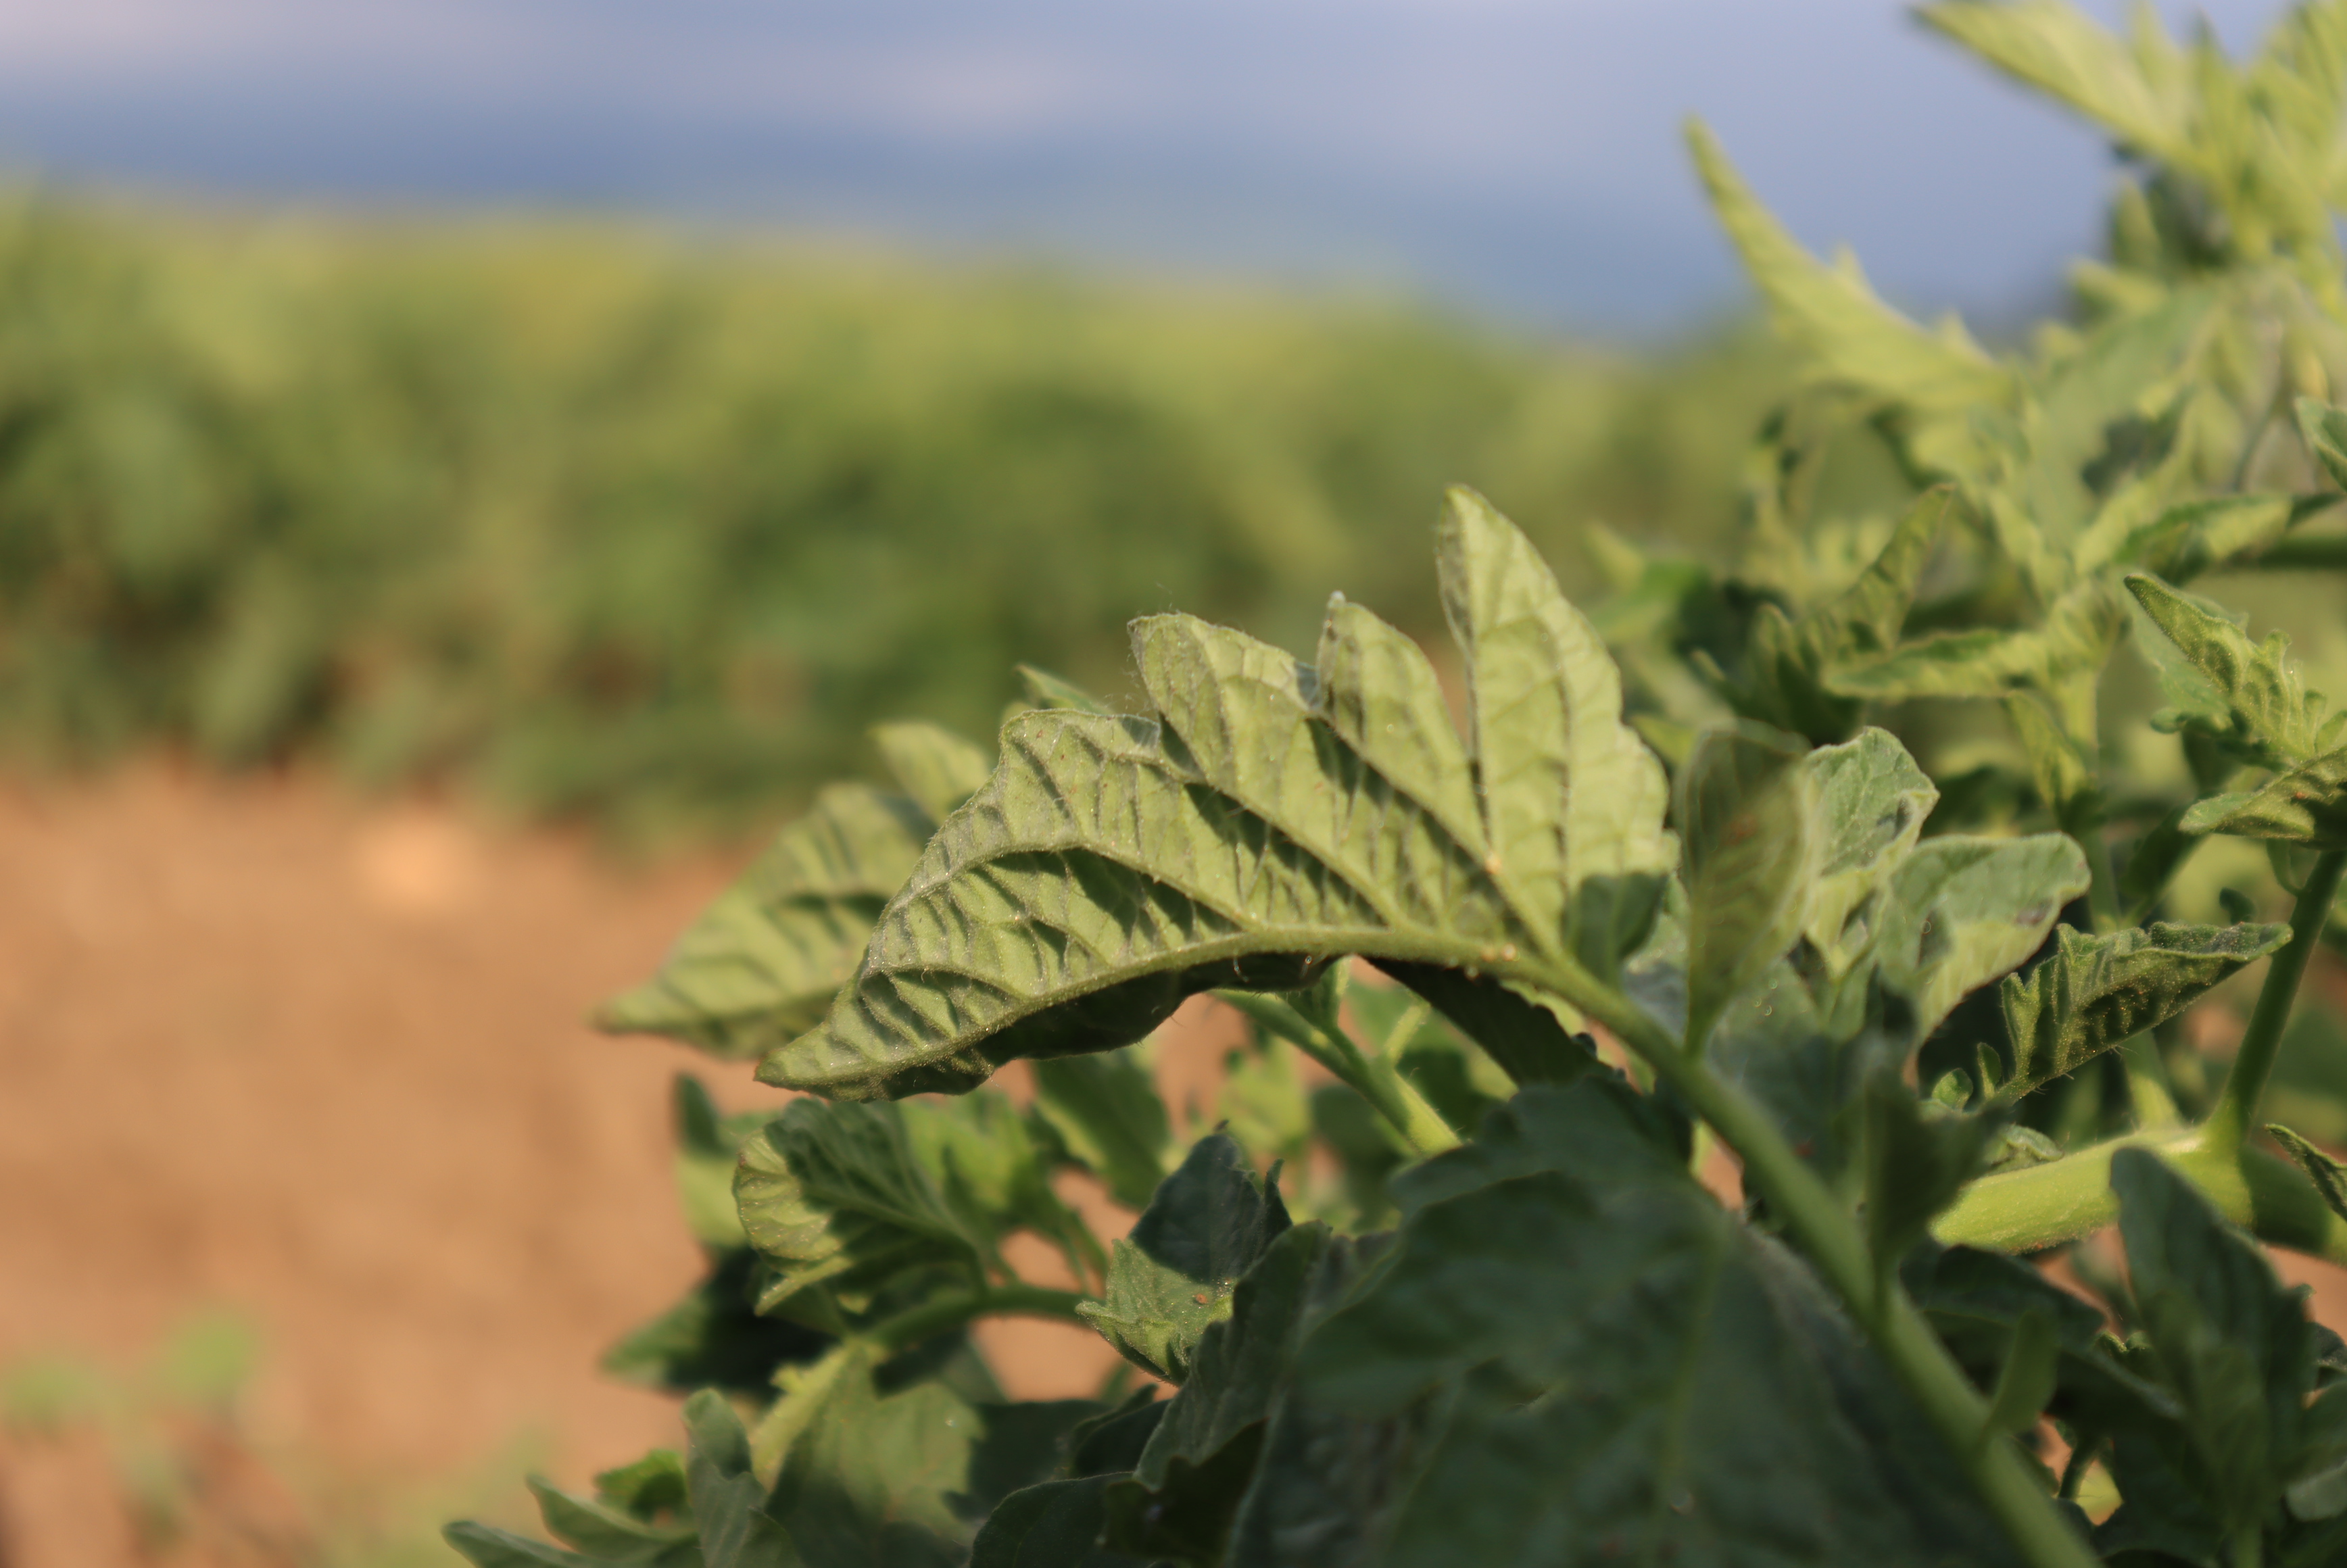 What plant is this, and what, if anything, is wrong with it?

tomato, water stress
